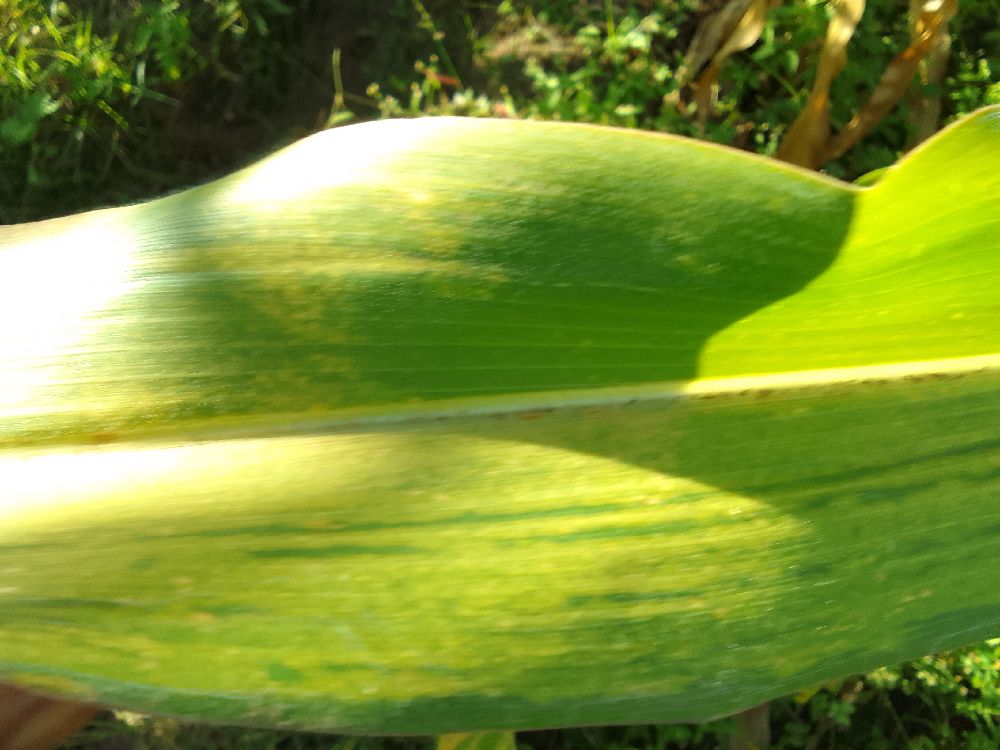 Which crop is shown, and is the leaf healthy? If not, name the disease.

maize, maize lethal necrosis
